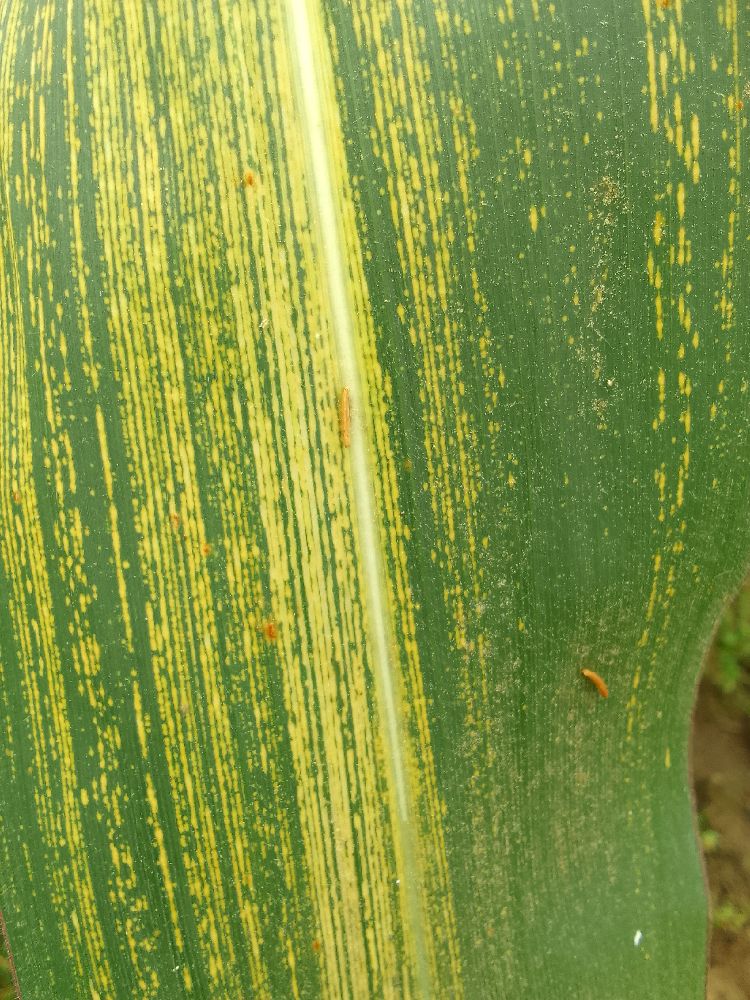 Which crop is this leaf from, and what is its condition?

maize, maize streak virus
